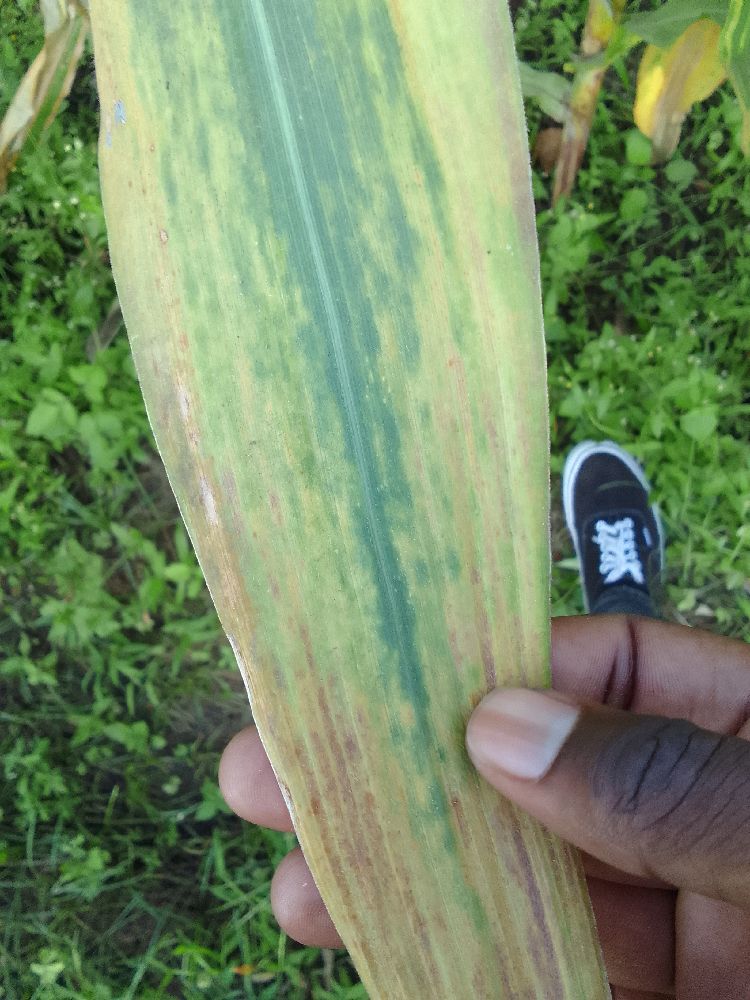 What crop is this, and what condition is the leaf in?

maize, maize lethal necrosis
